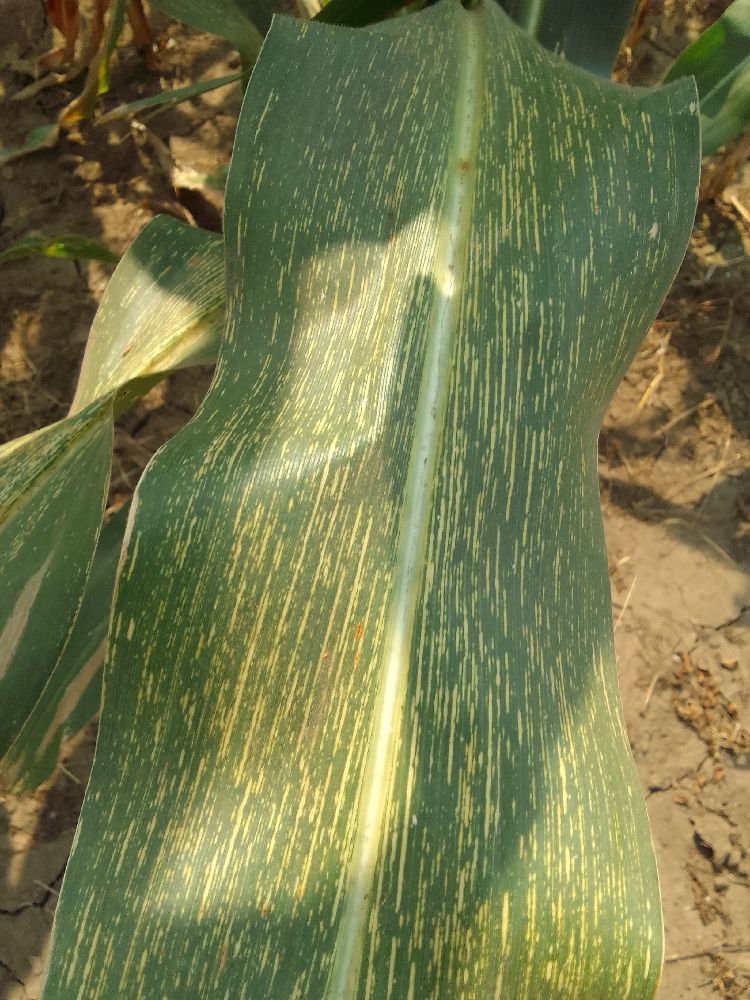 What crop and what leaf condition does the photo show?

maize, maize streak virus
